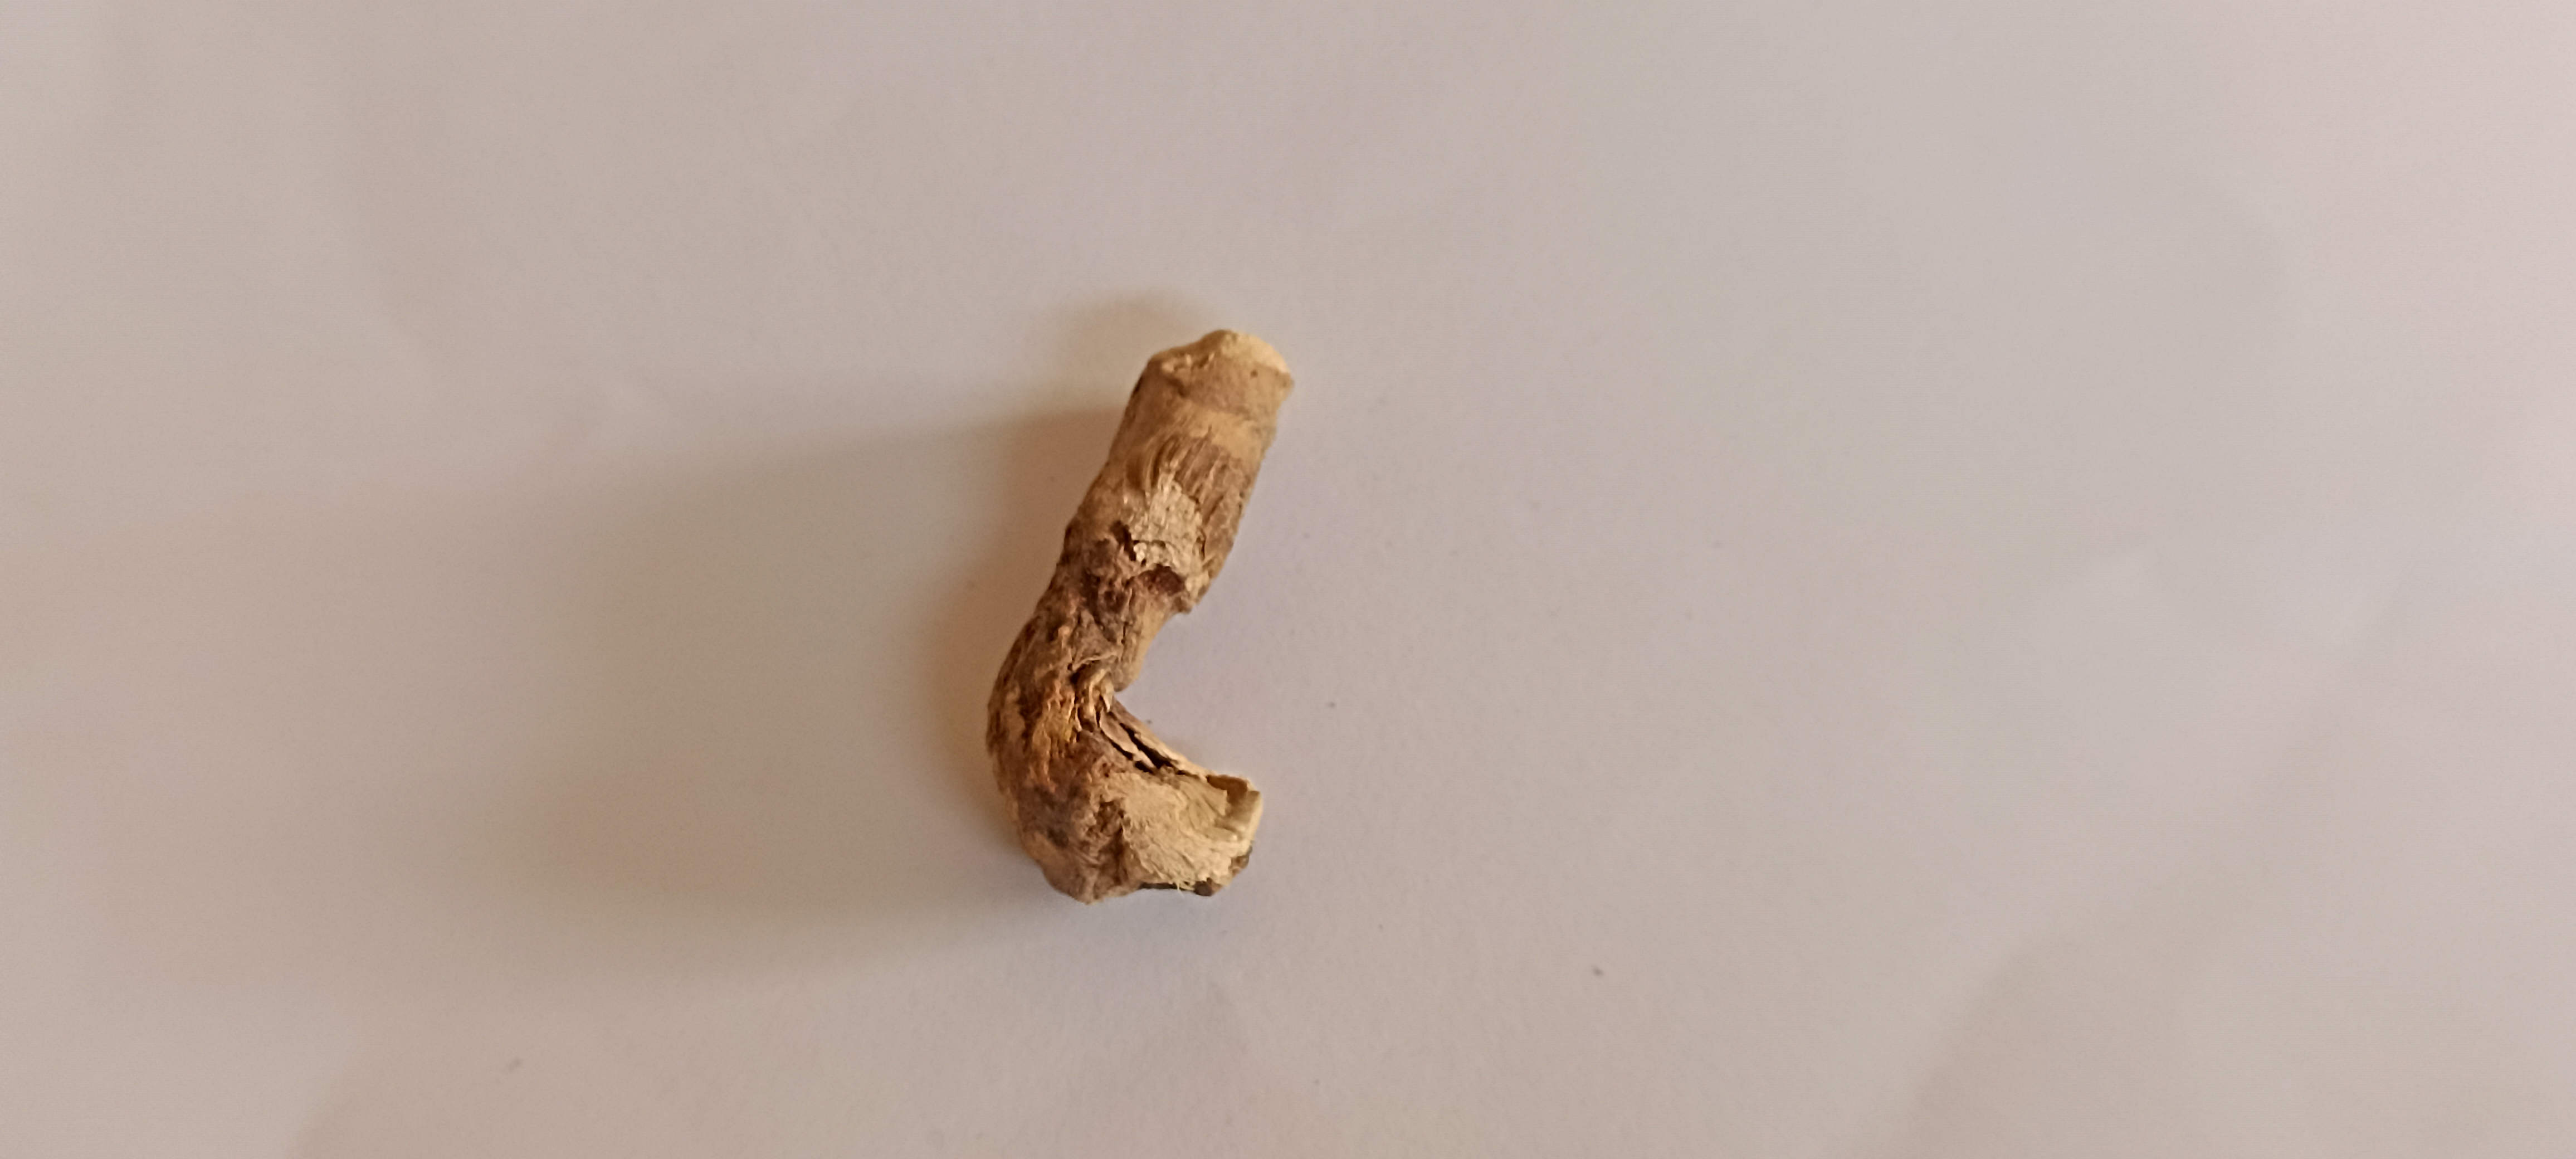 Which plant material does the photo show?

vekhand
